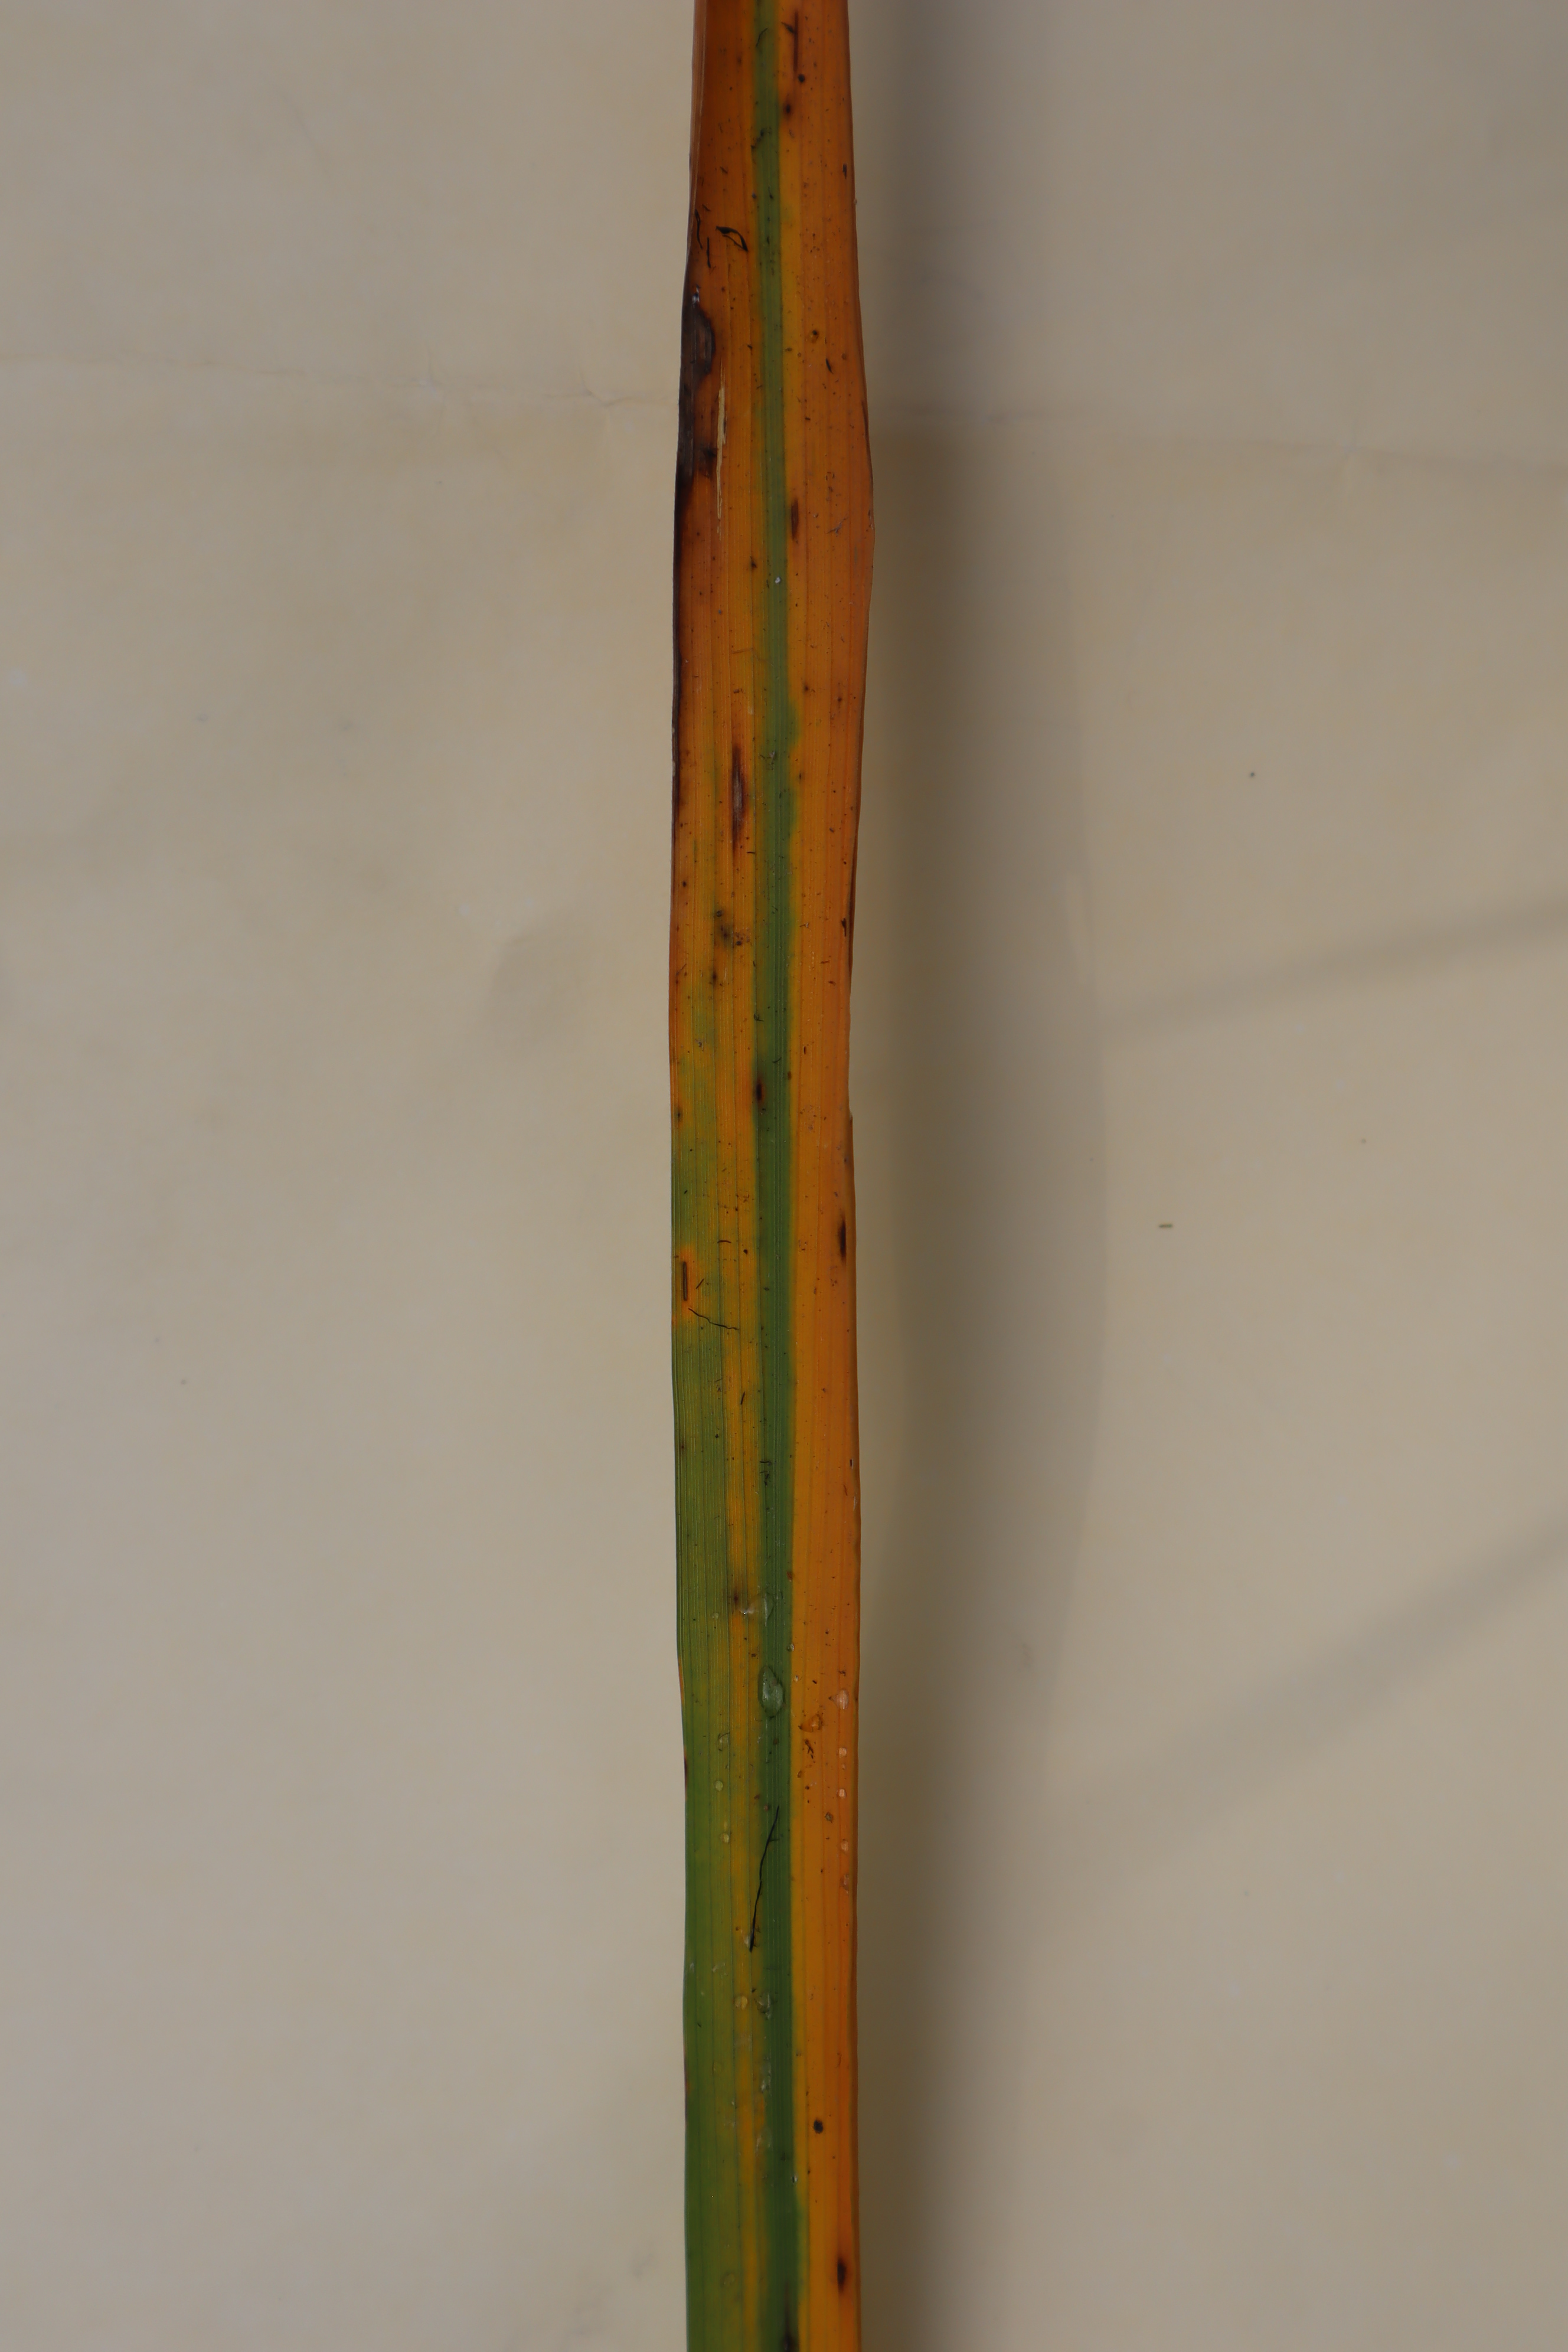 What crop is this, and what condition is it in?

rice, tungro virus disease
